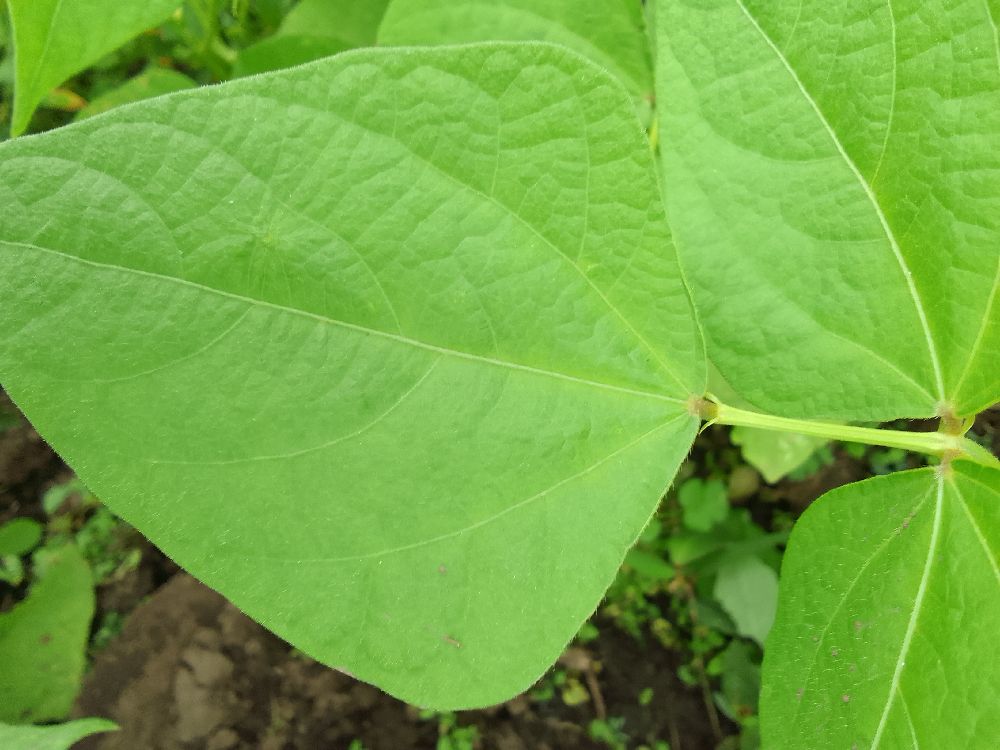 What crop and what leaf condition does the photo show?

common bean, healthy
